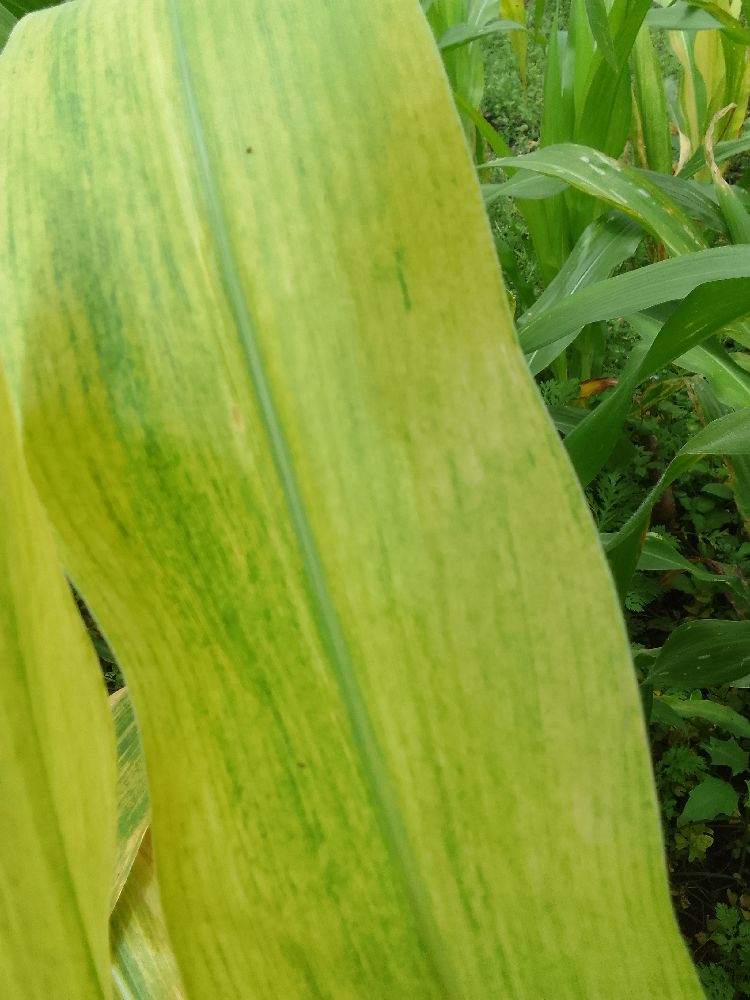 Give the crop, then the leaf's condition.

maize, maize lethal necrosis
